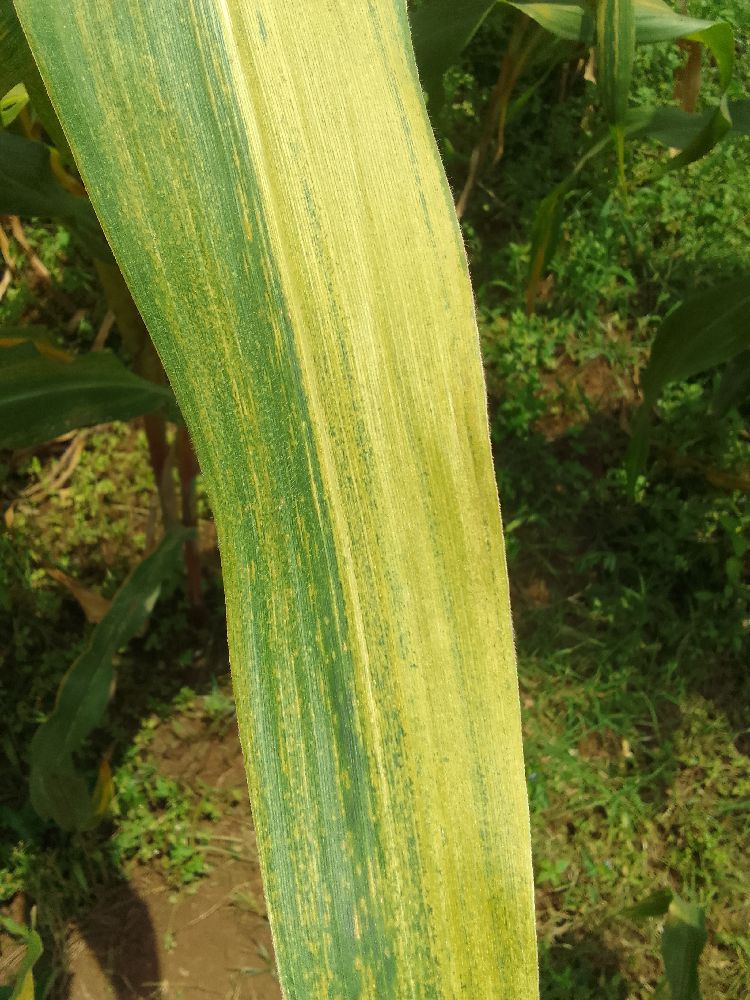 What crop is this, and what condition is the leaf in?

maize, maize lethal necrosis
